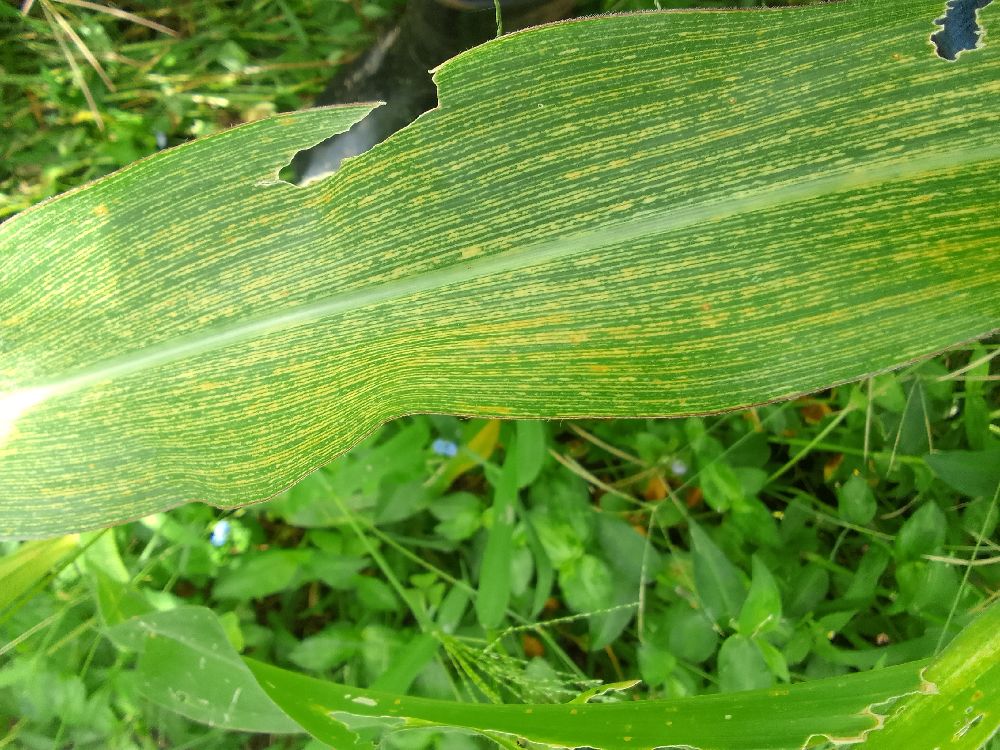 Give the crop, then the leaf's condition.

maize, maize streak virus
